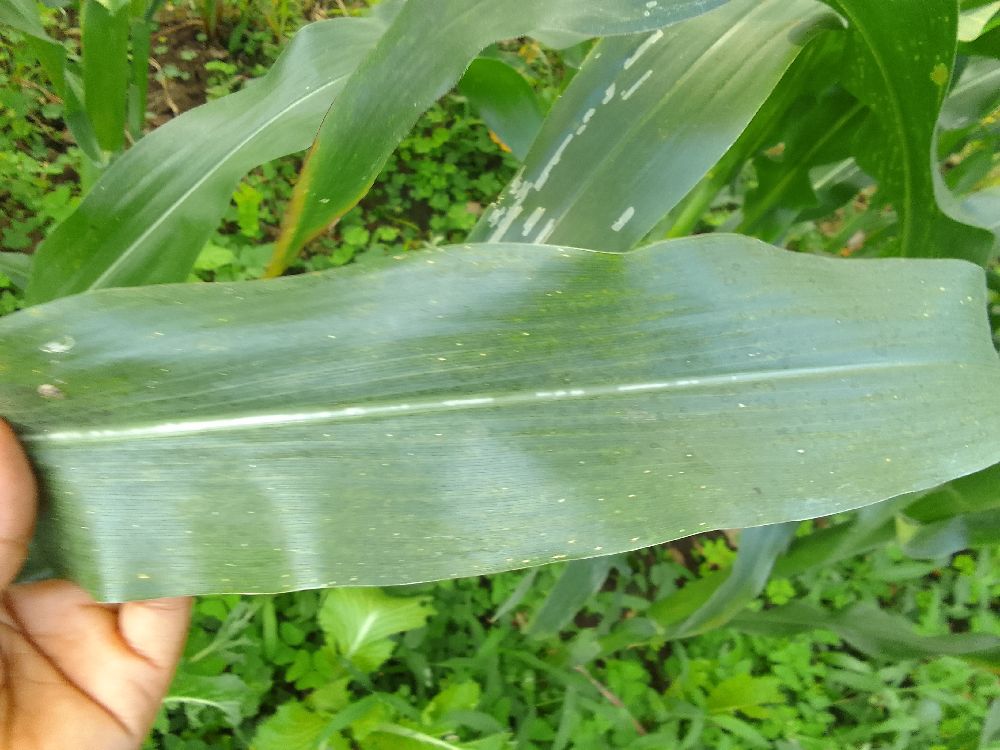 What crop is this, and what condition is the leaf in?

maize, healthy
